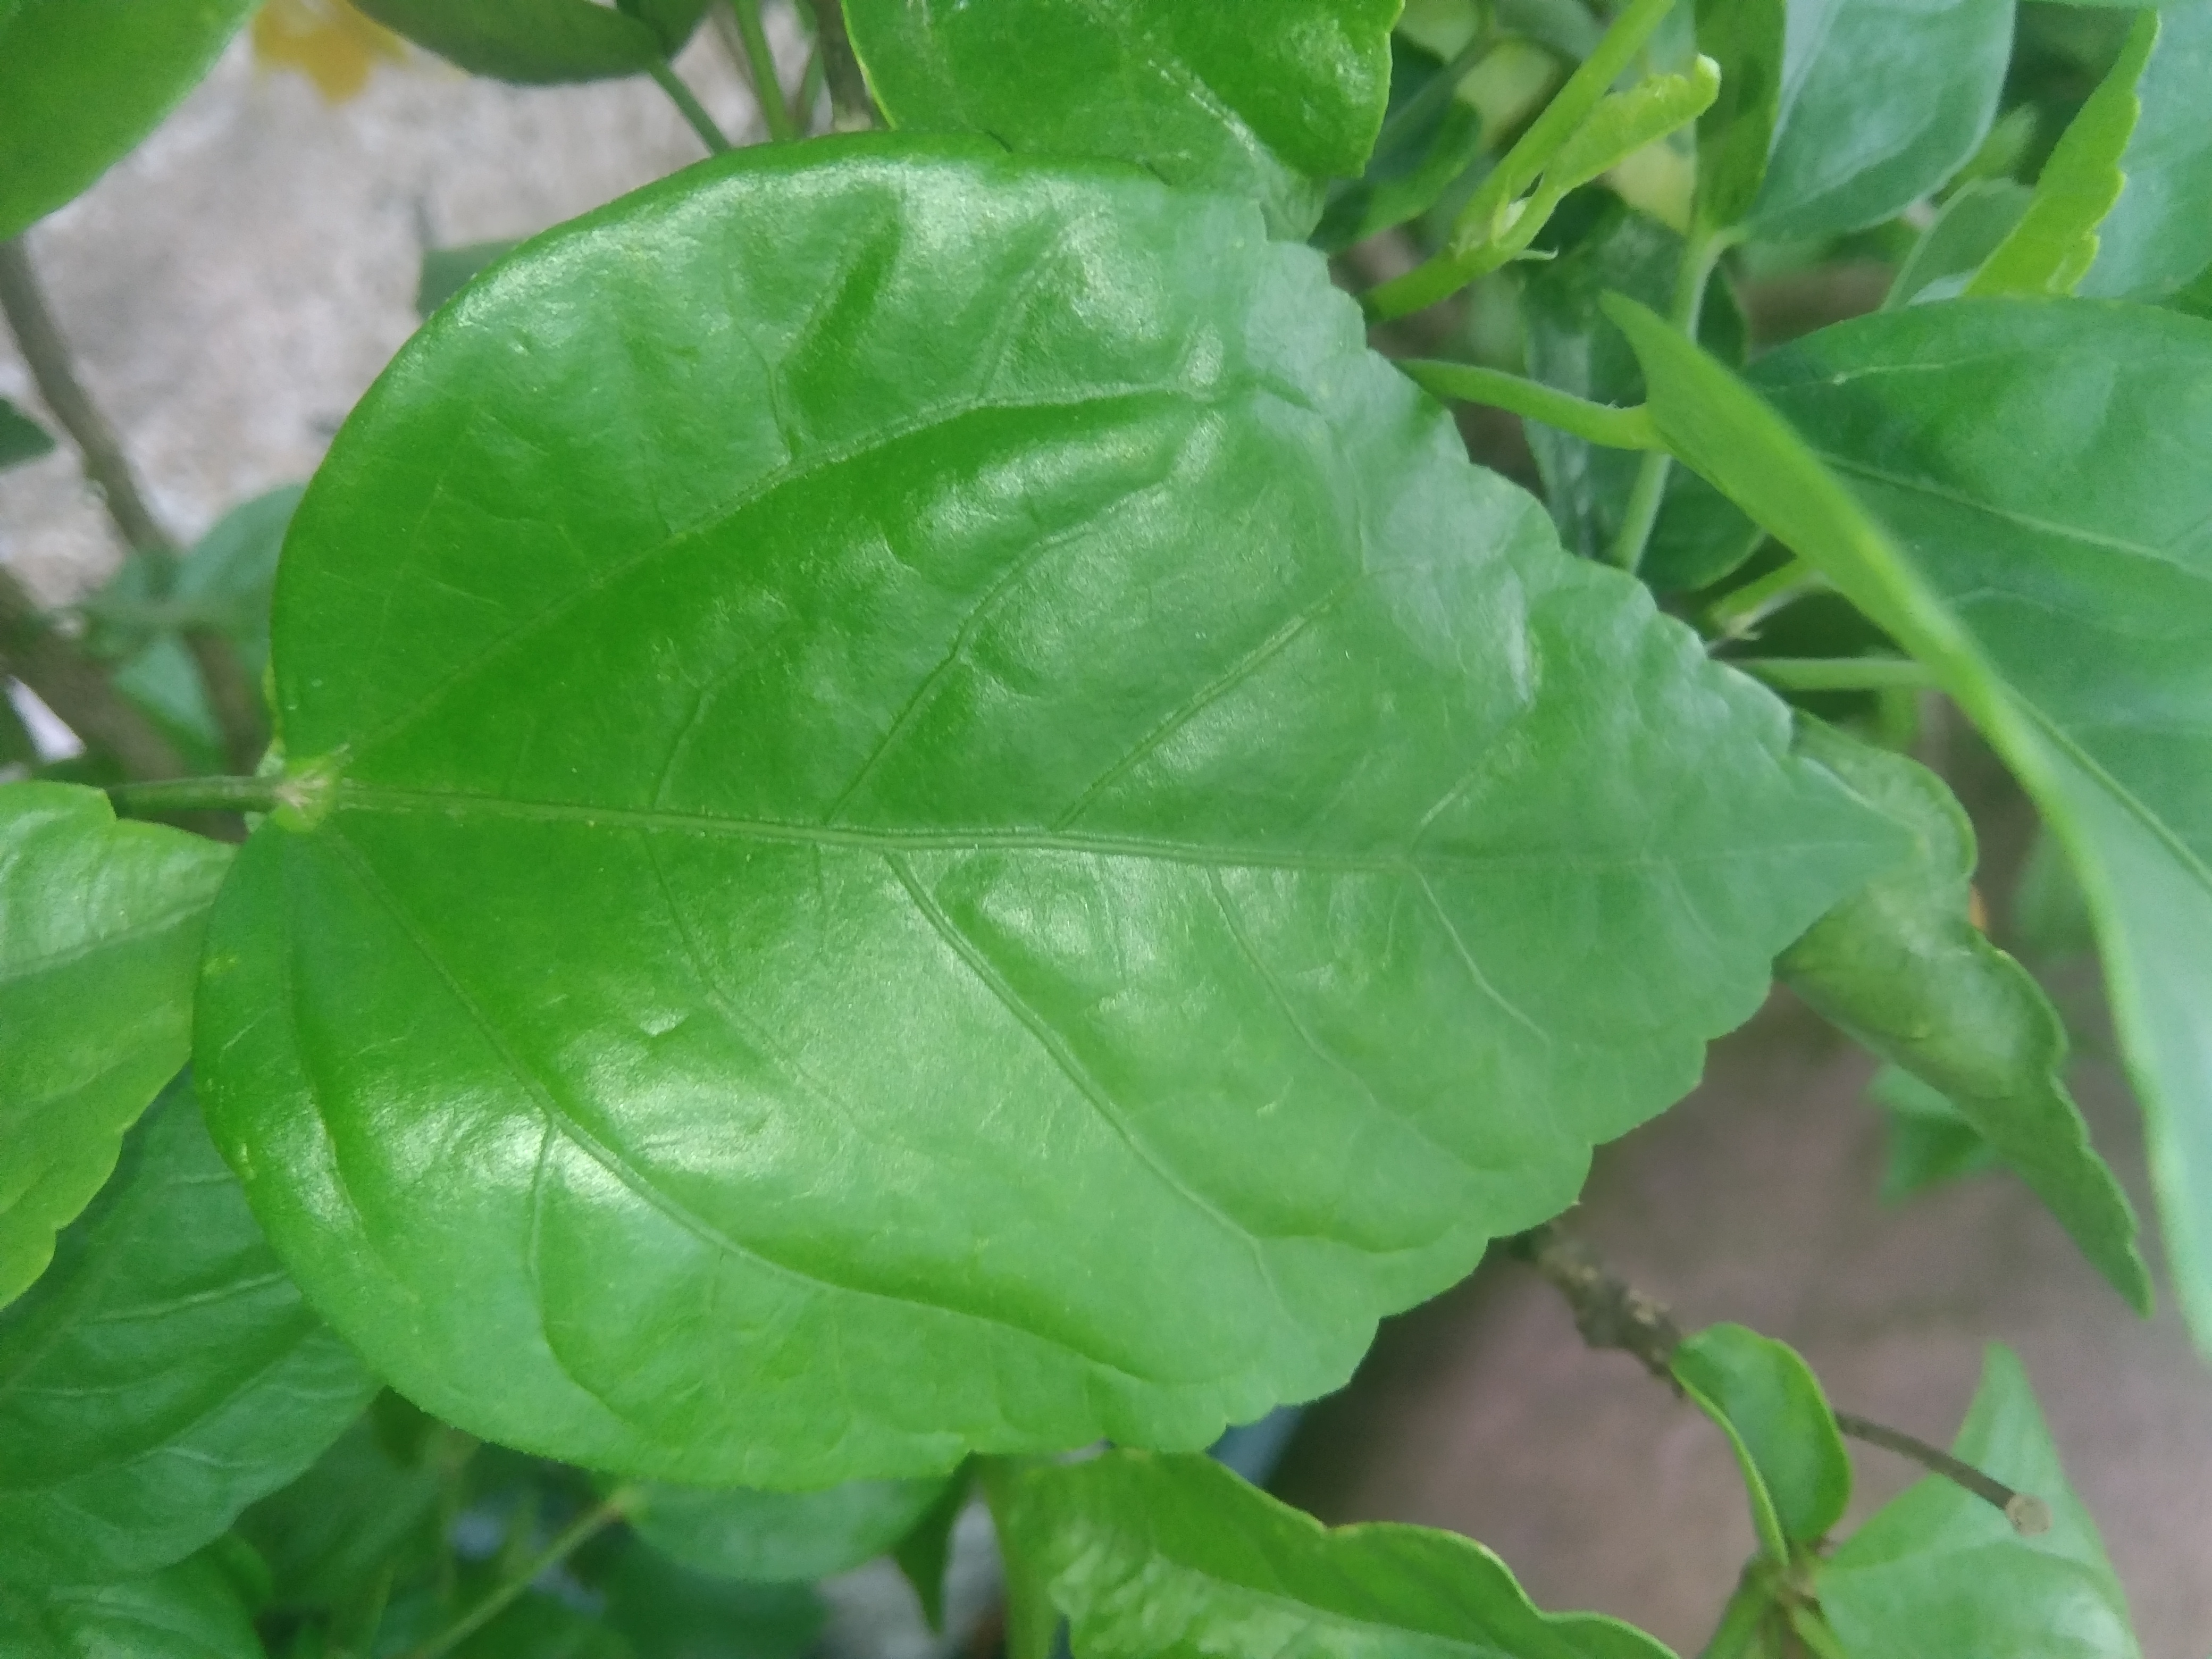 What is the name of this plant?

hibiscus
